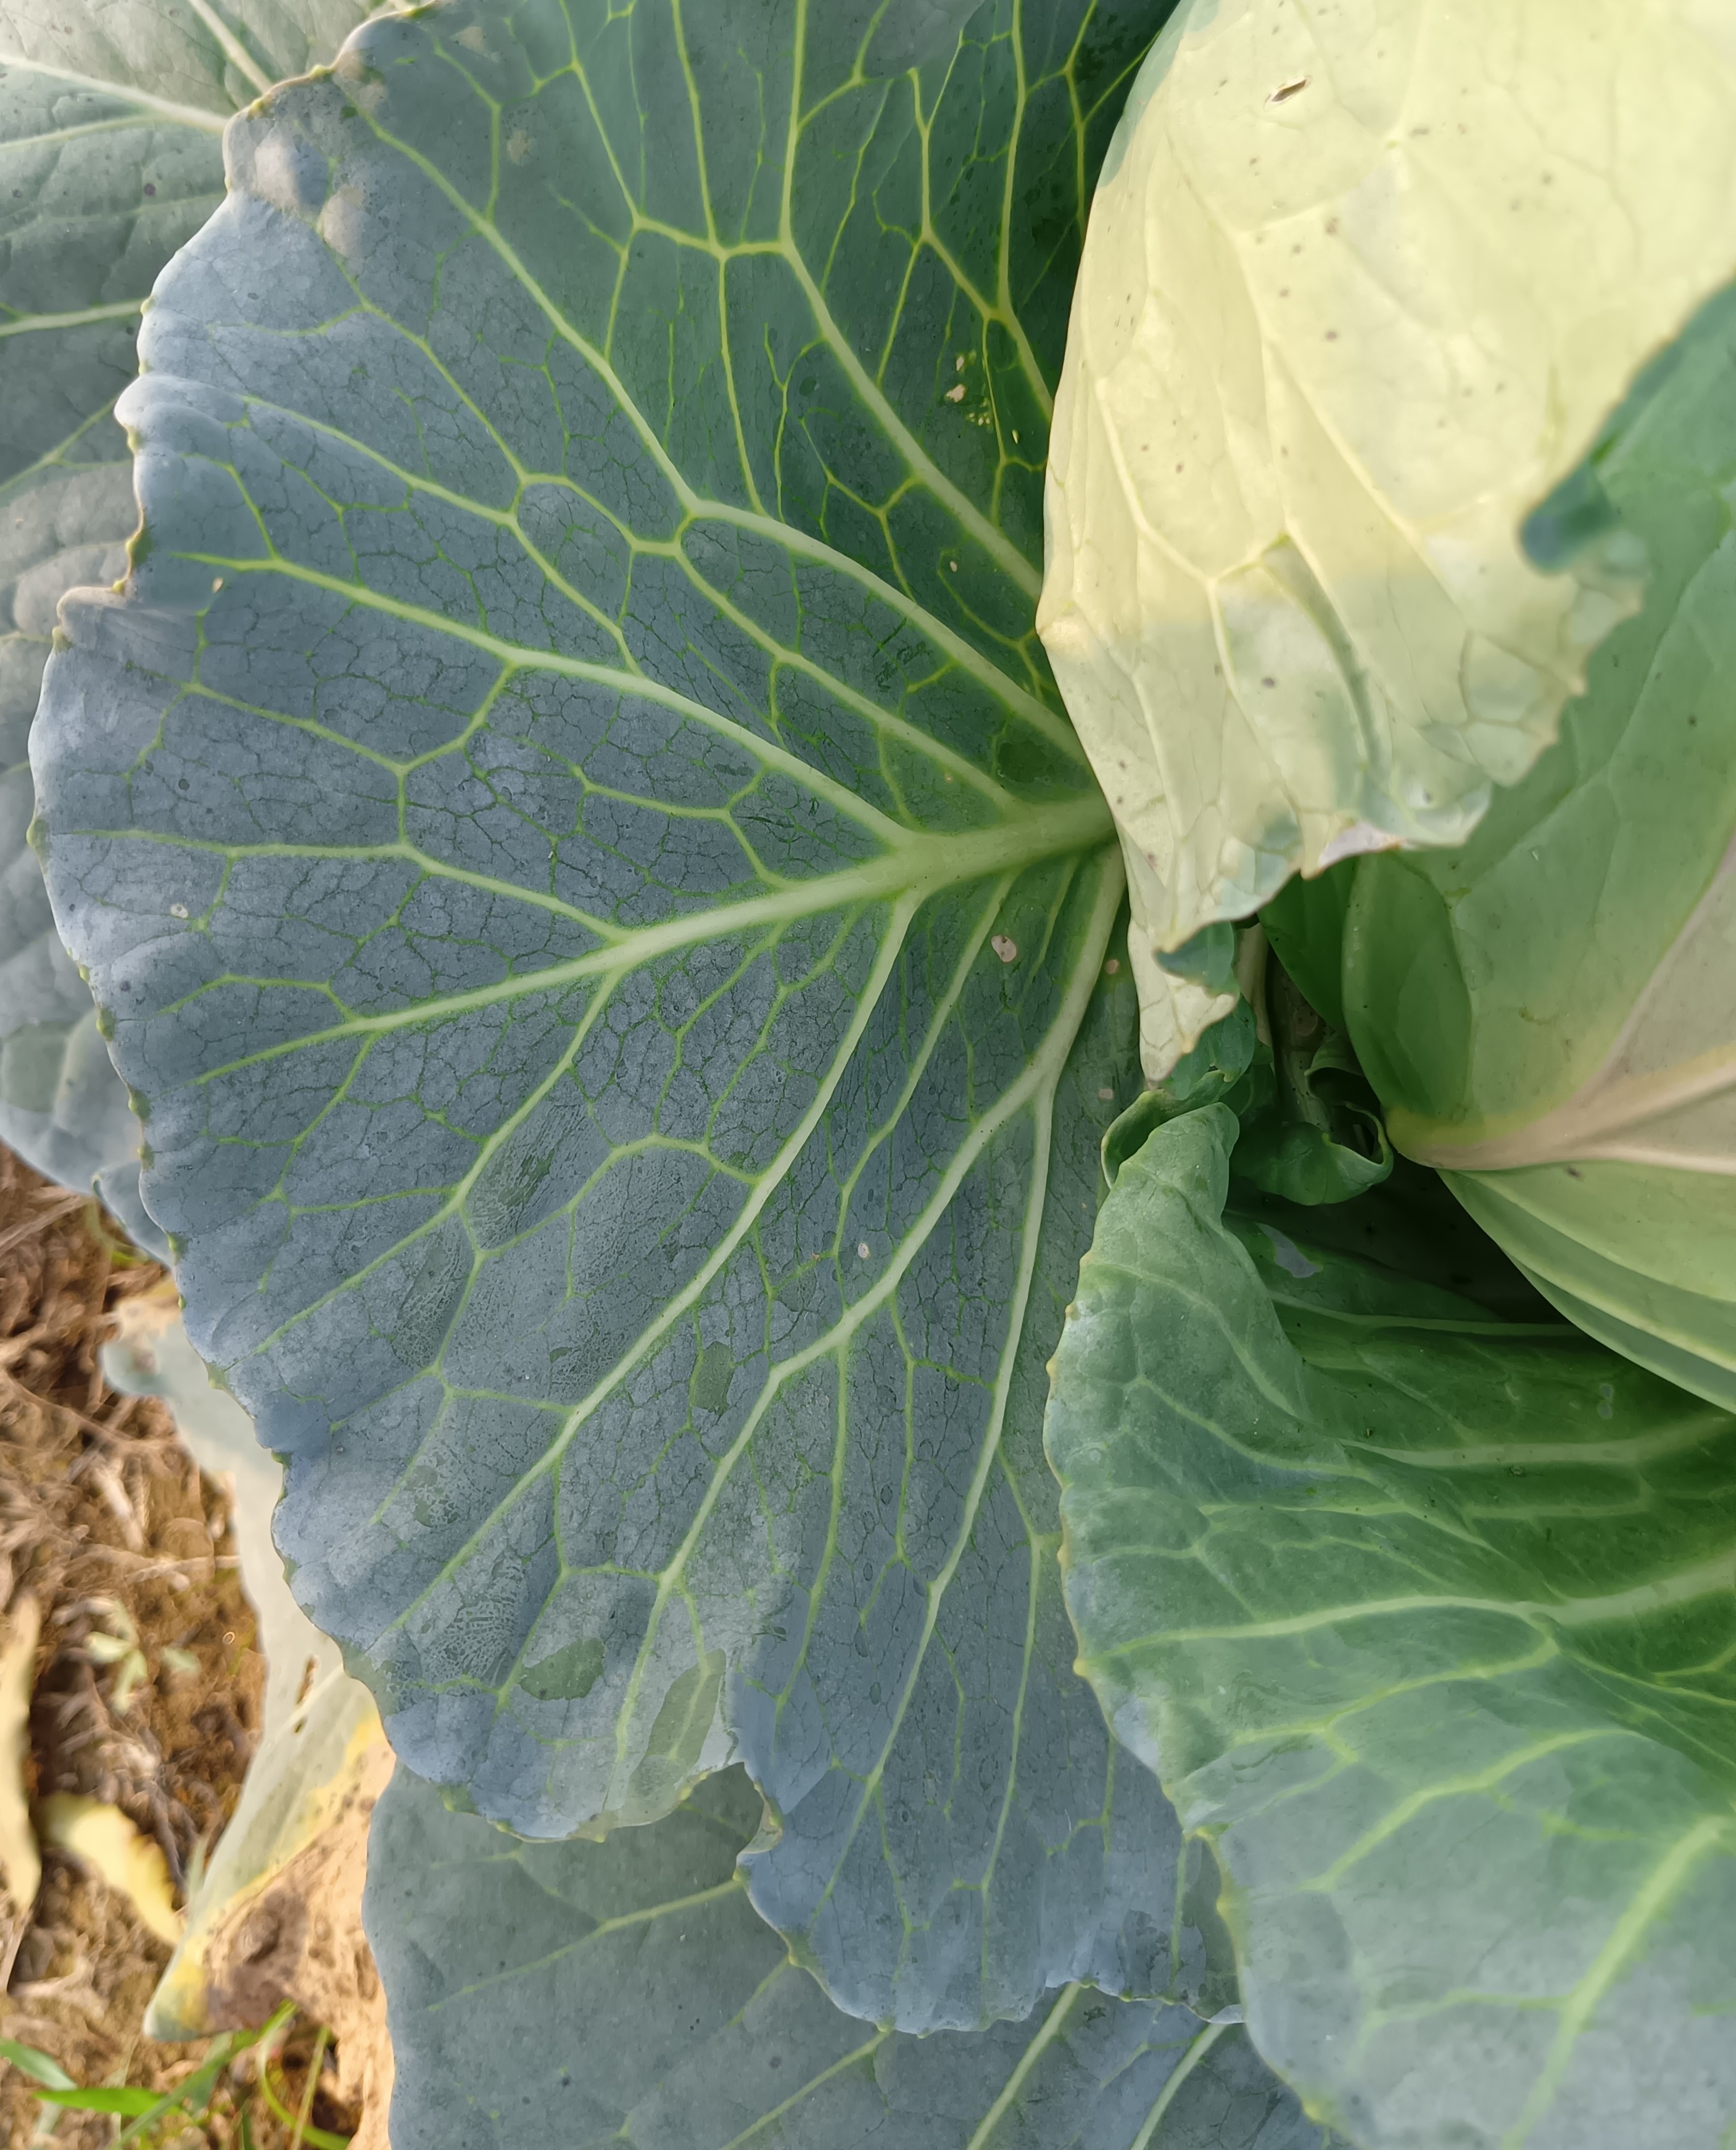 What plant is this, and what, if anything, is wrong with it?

cabbage, healthy
